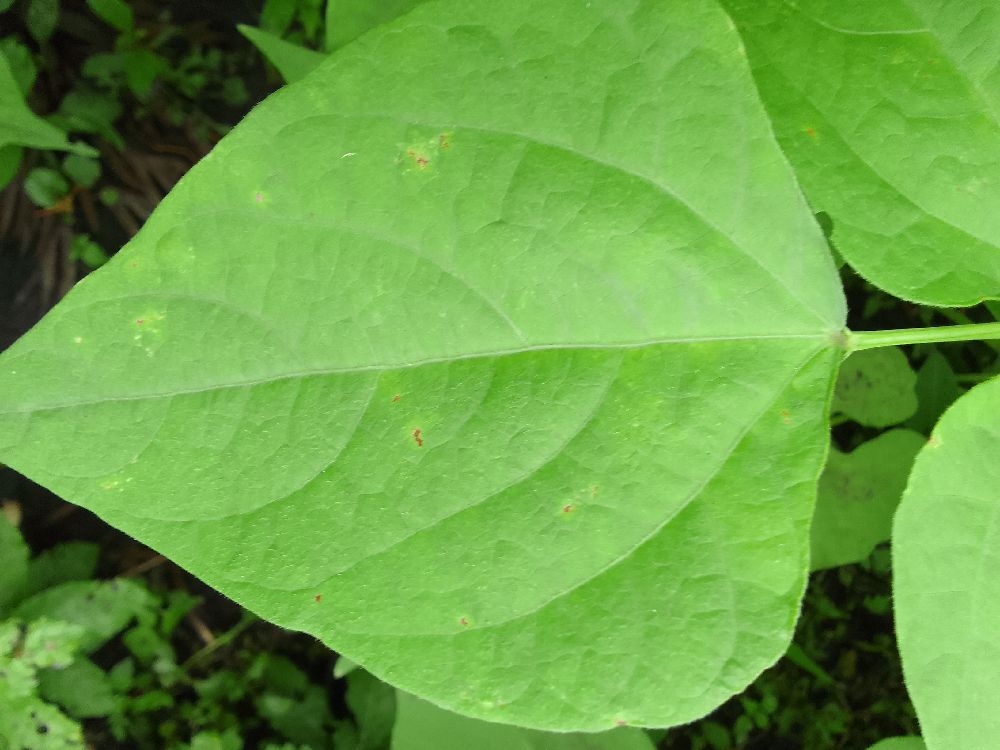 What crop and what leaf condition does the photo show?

common bean, healthy
